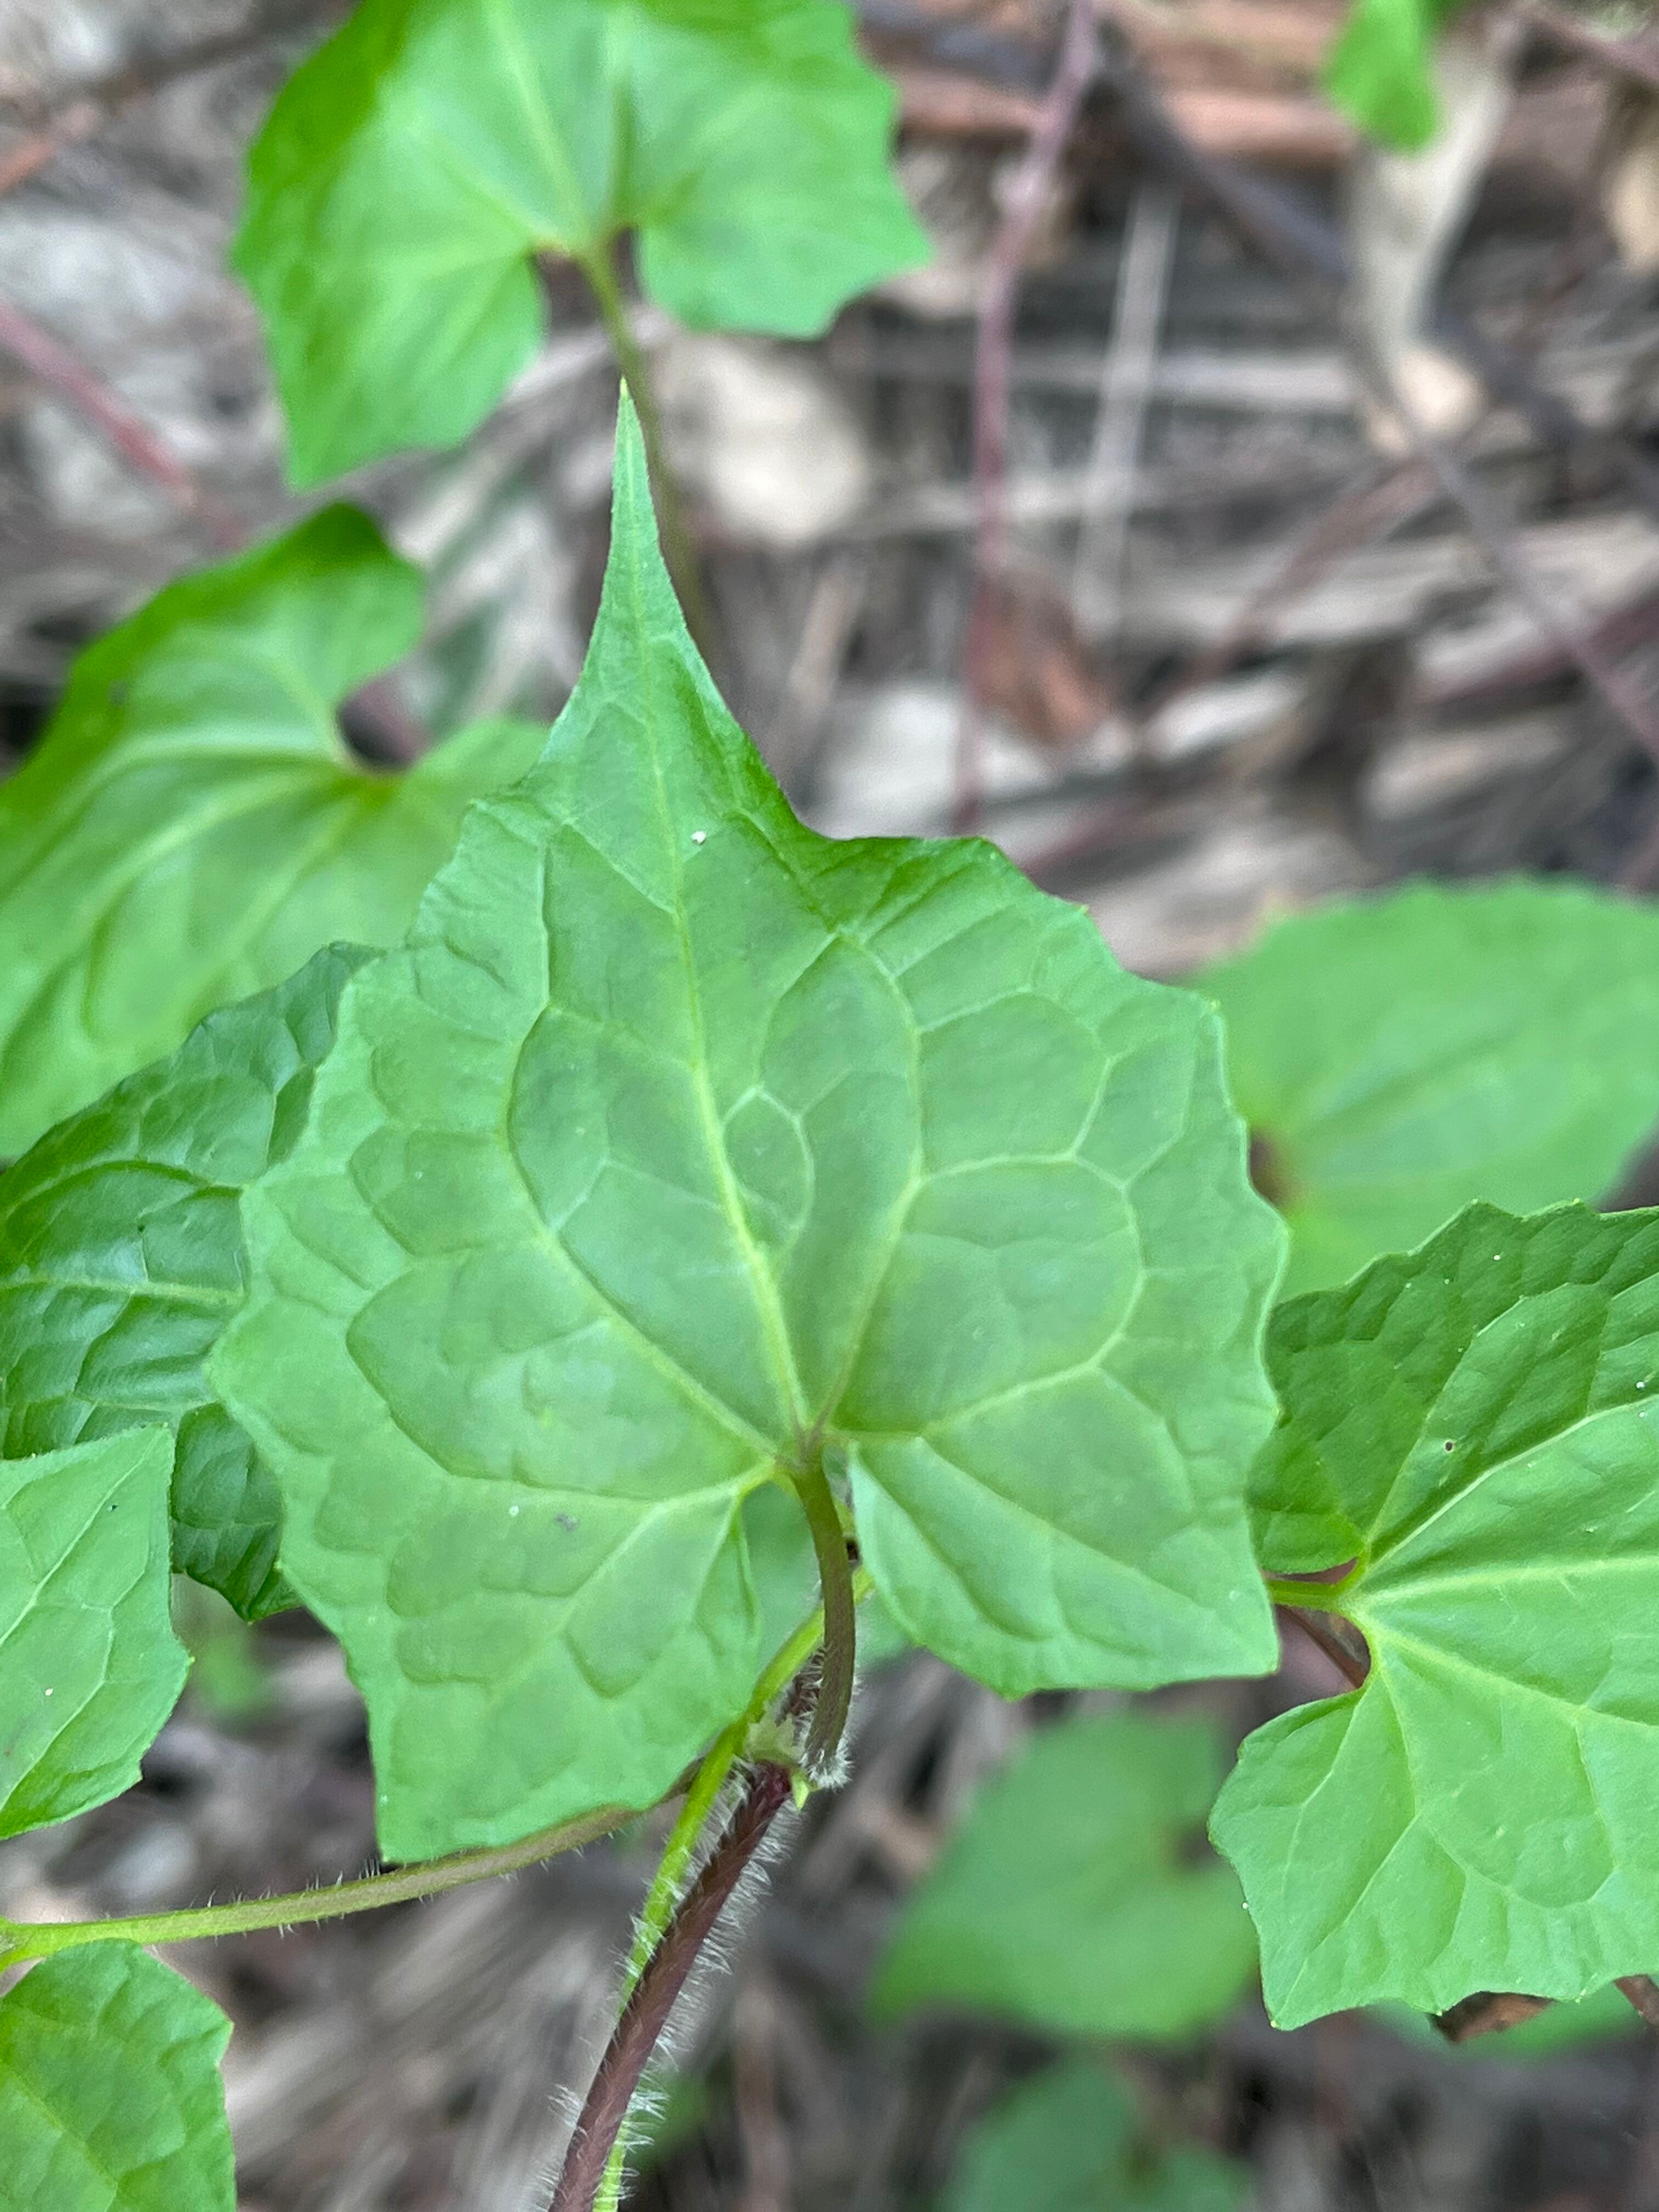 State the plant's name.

bitter vine
